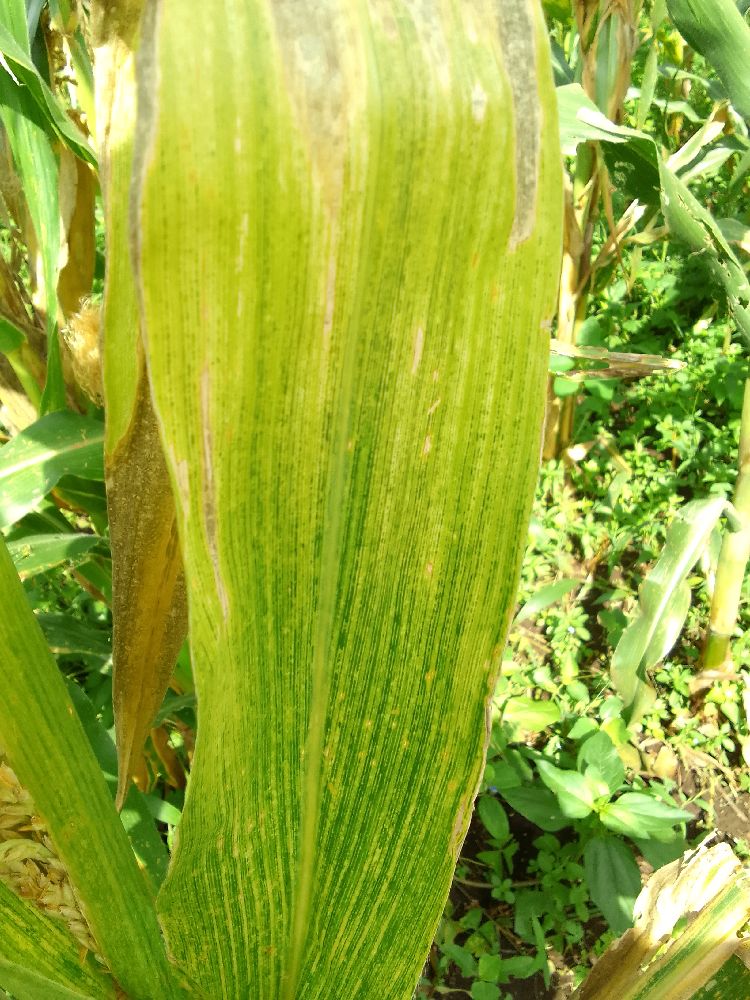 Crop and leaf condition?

maize, maize lethal necrosis
